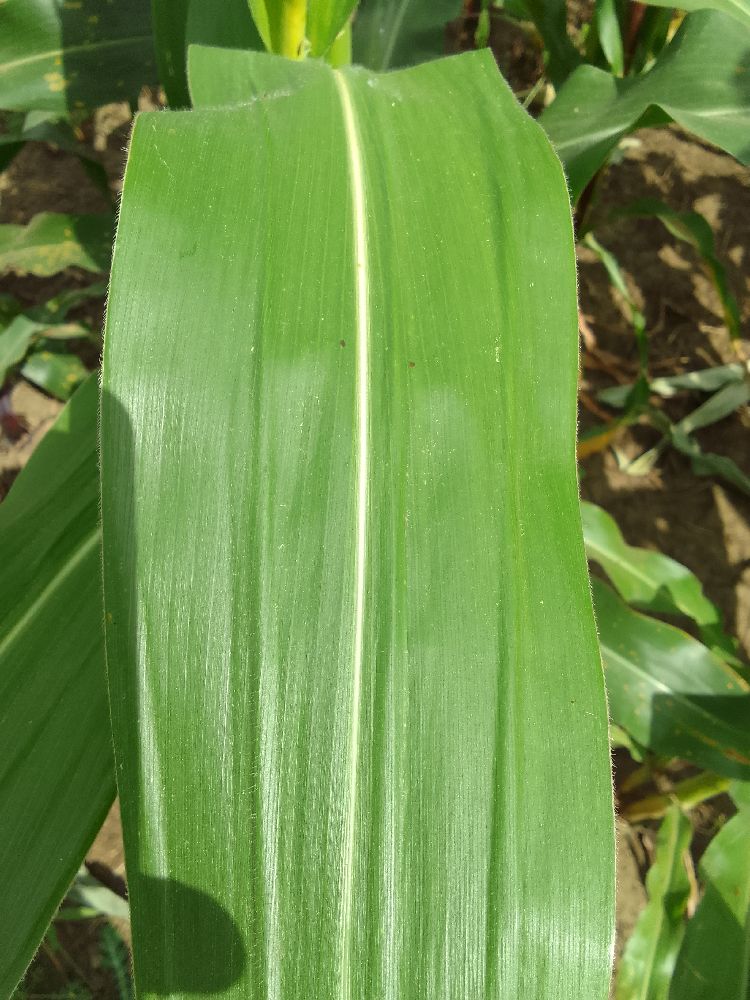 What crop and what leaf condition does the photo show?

maize, healthy
